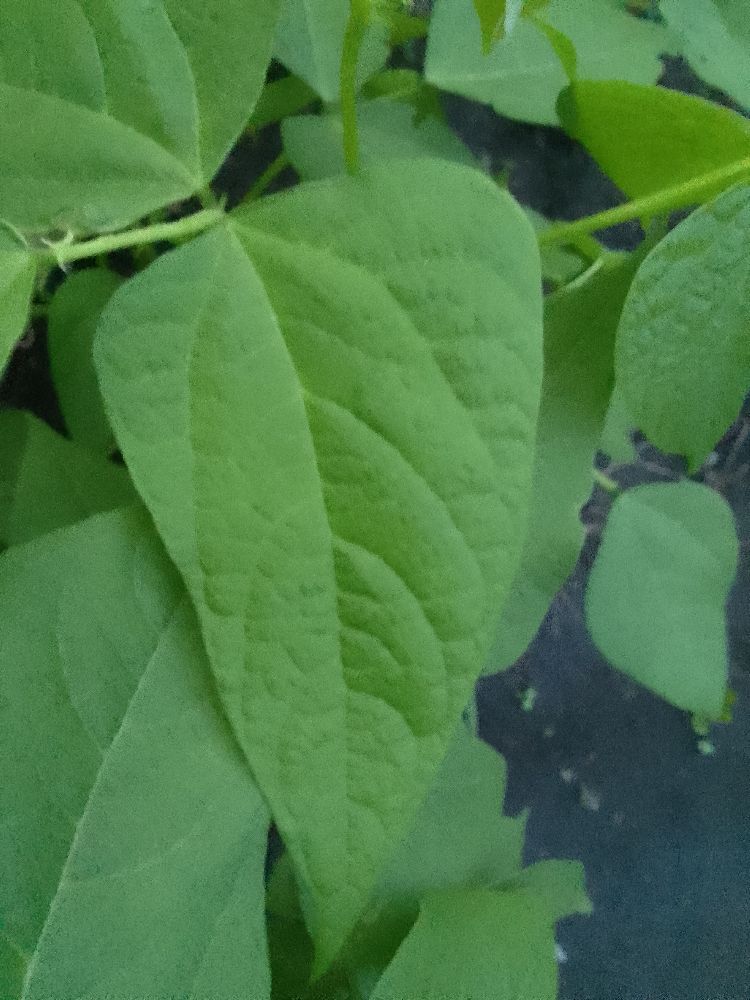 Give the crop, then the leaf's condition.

common bean, healthy
